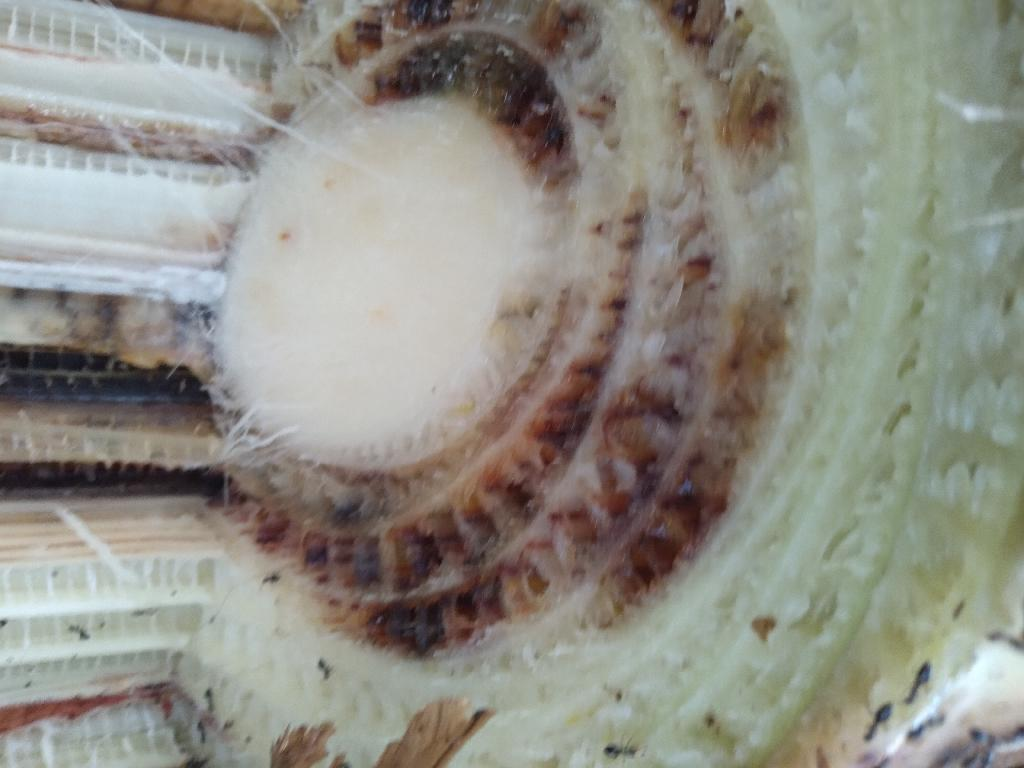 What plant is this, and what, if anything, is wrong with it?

banana, fusarium wilt race 1
